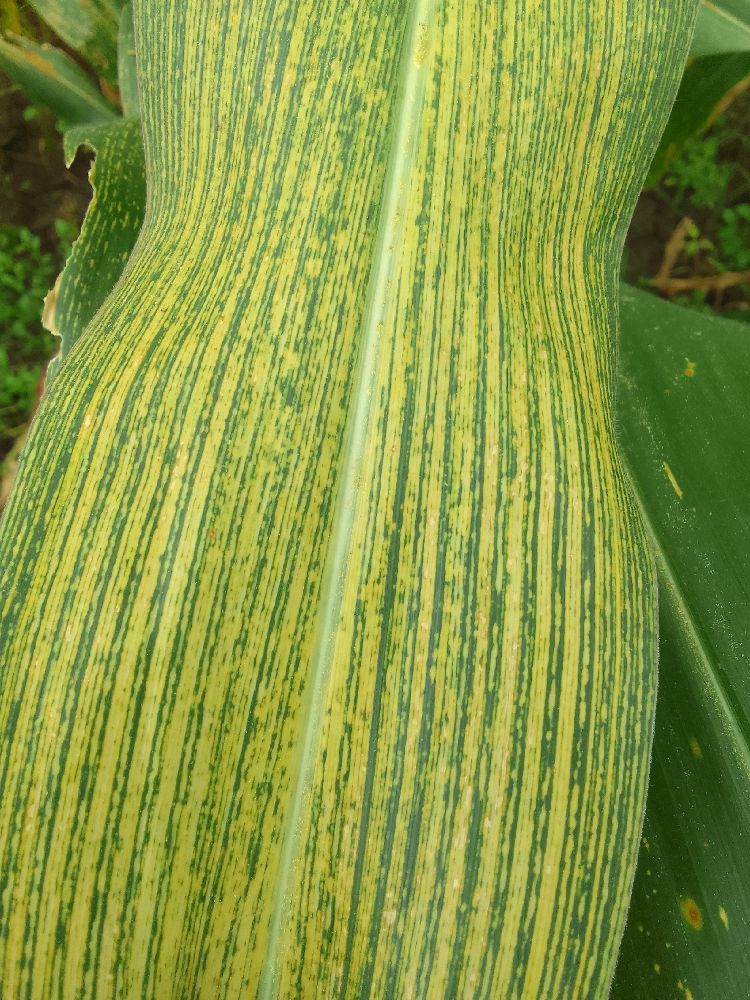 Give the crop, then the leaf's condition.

maize, maize streak virus
